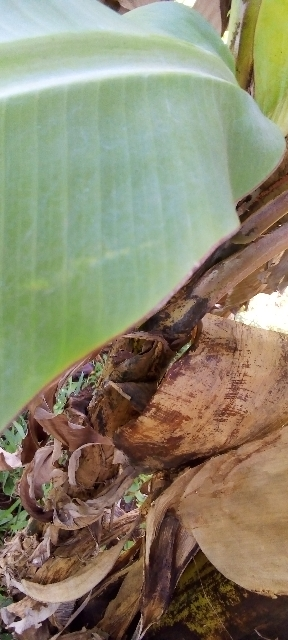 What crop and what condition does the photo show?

banana, healthy
